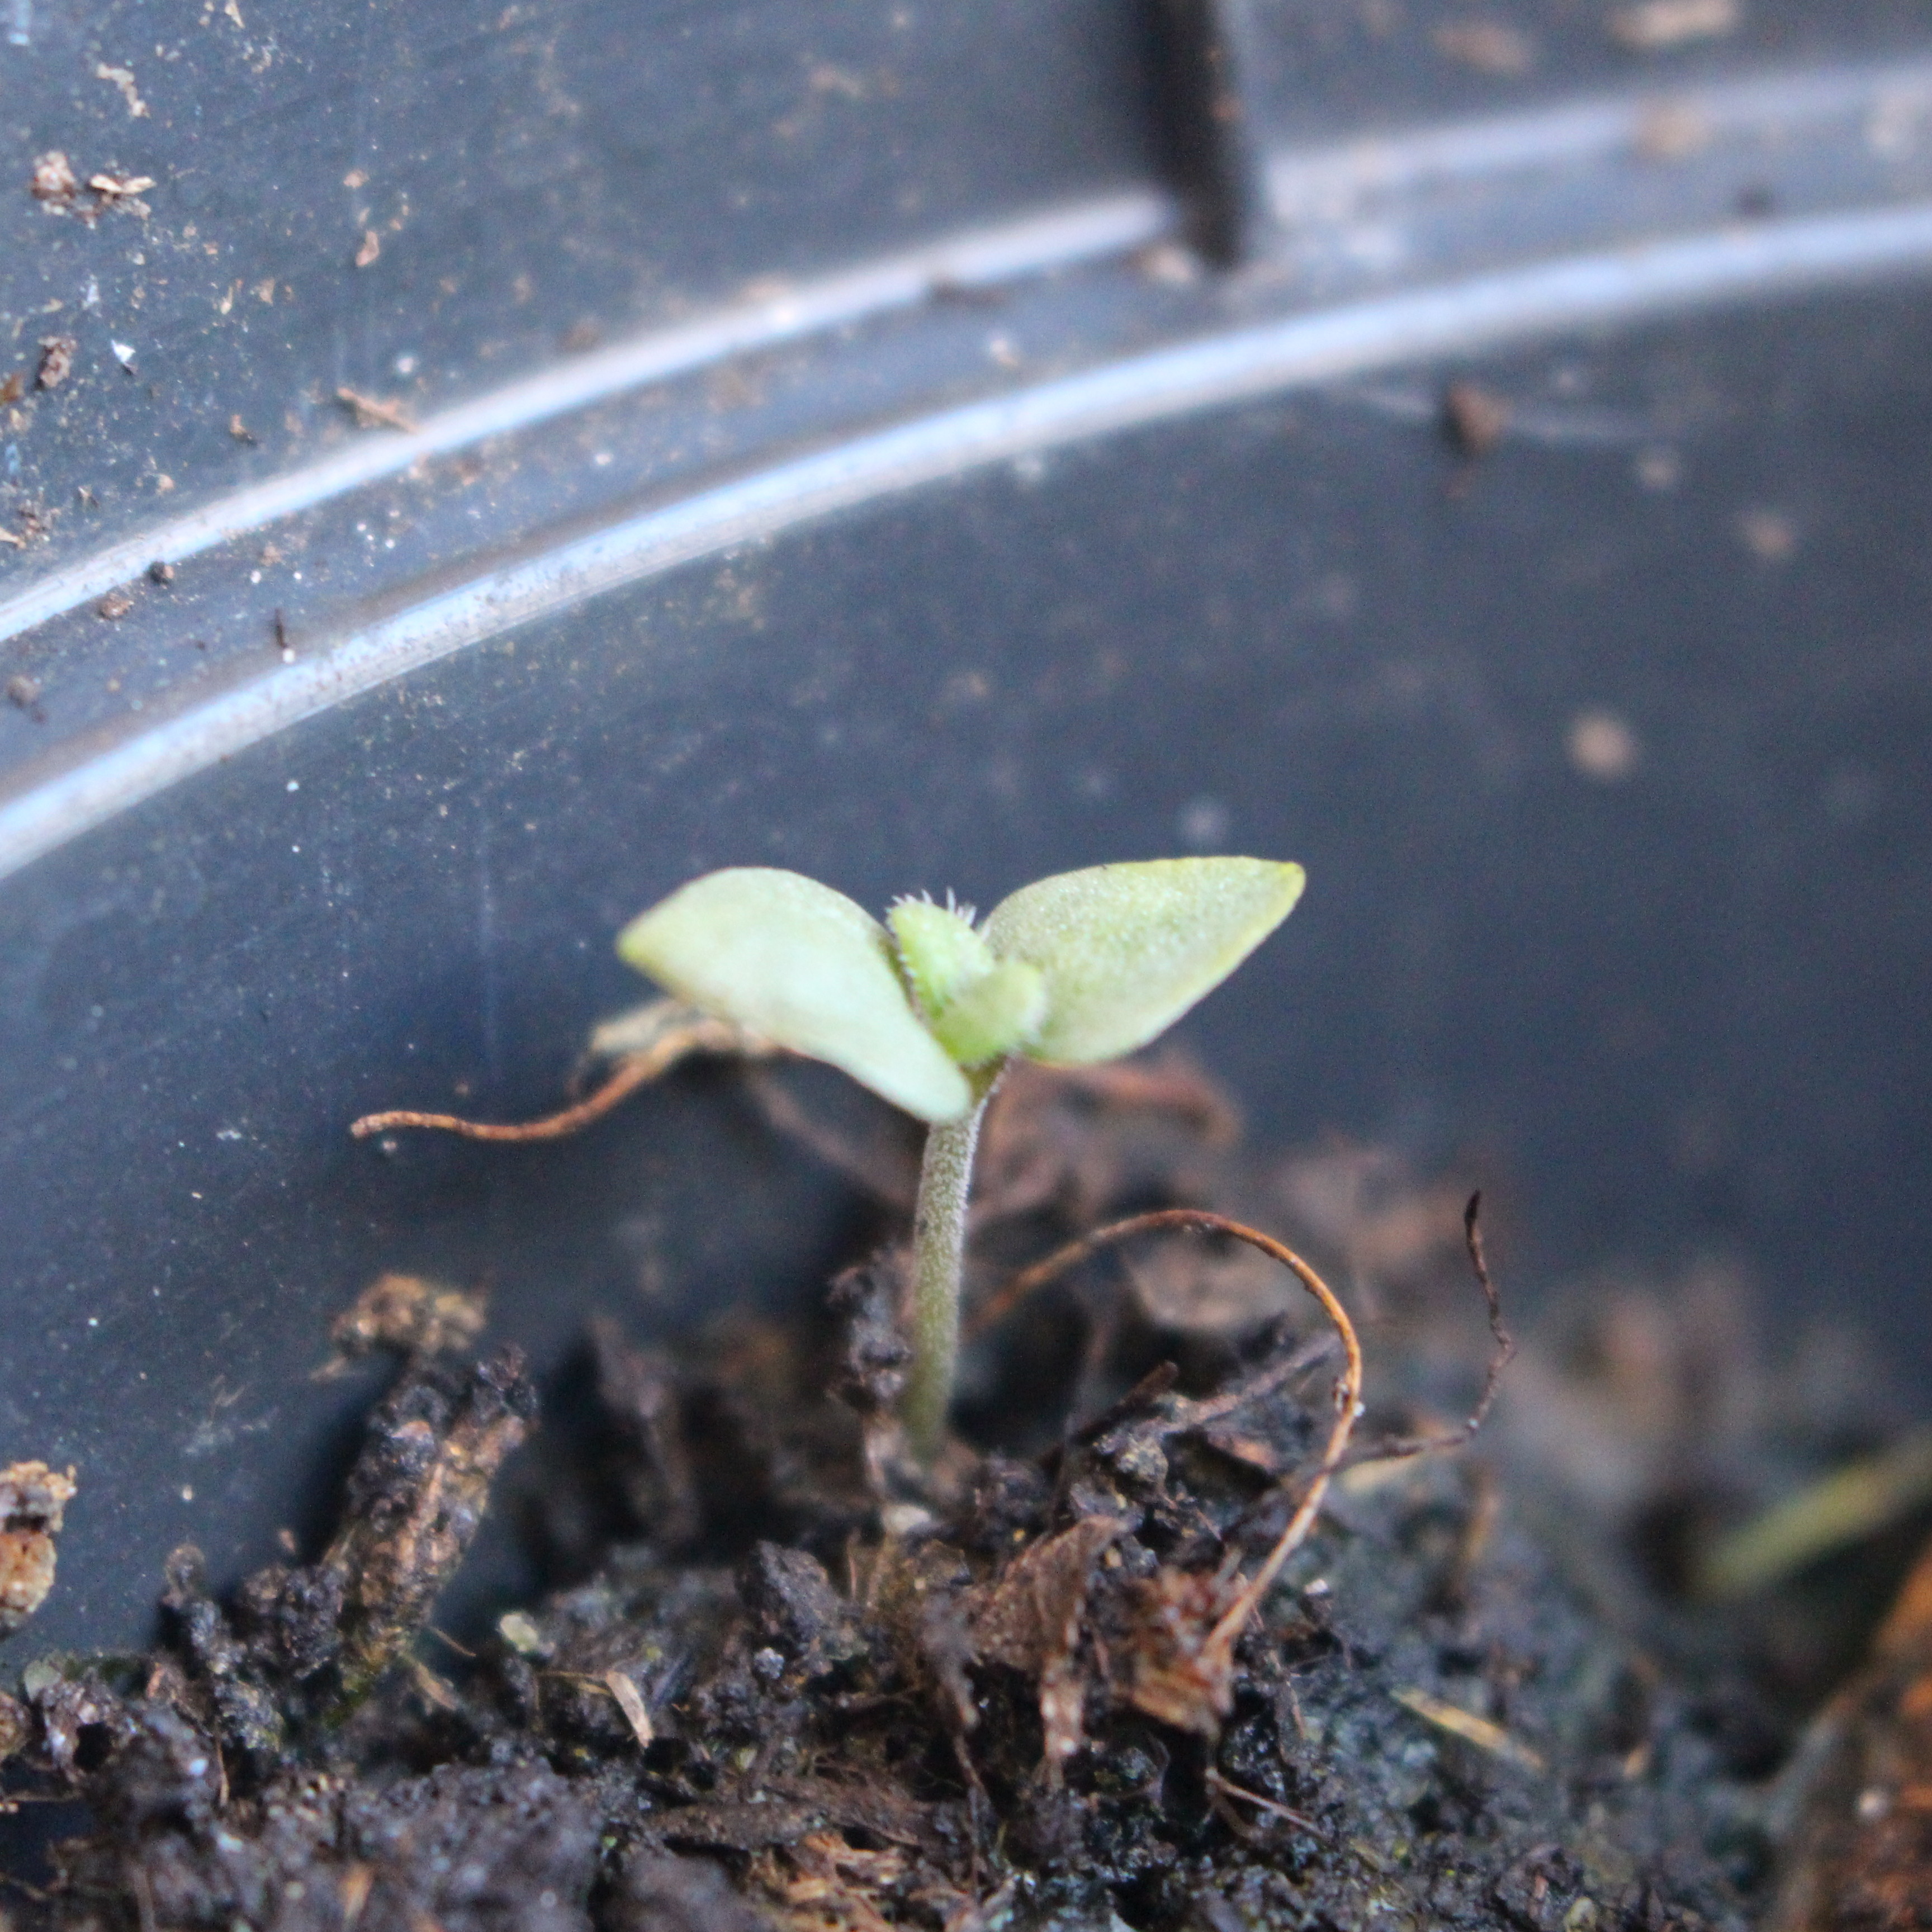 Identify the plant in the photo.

Veronica persica
